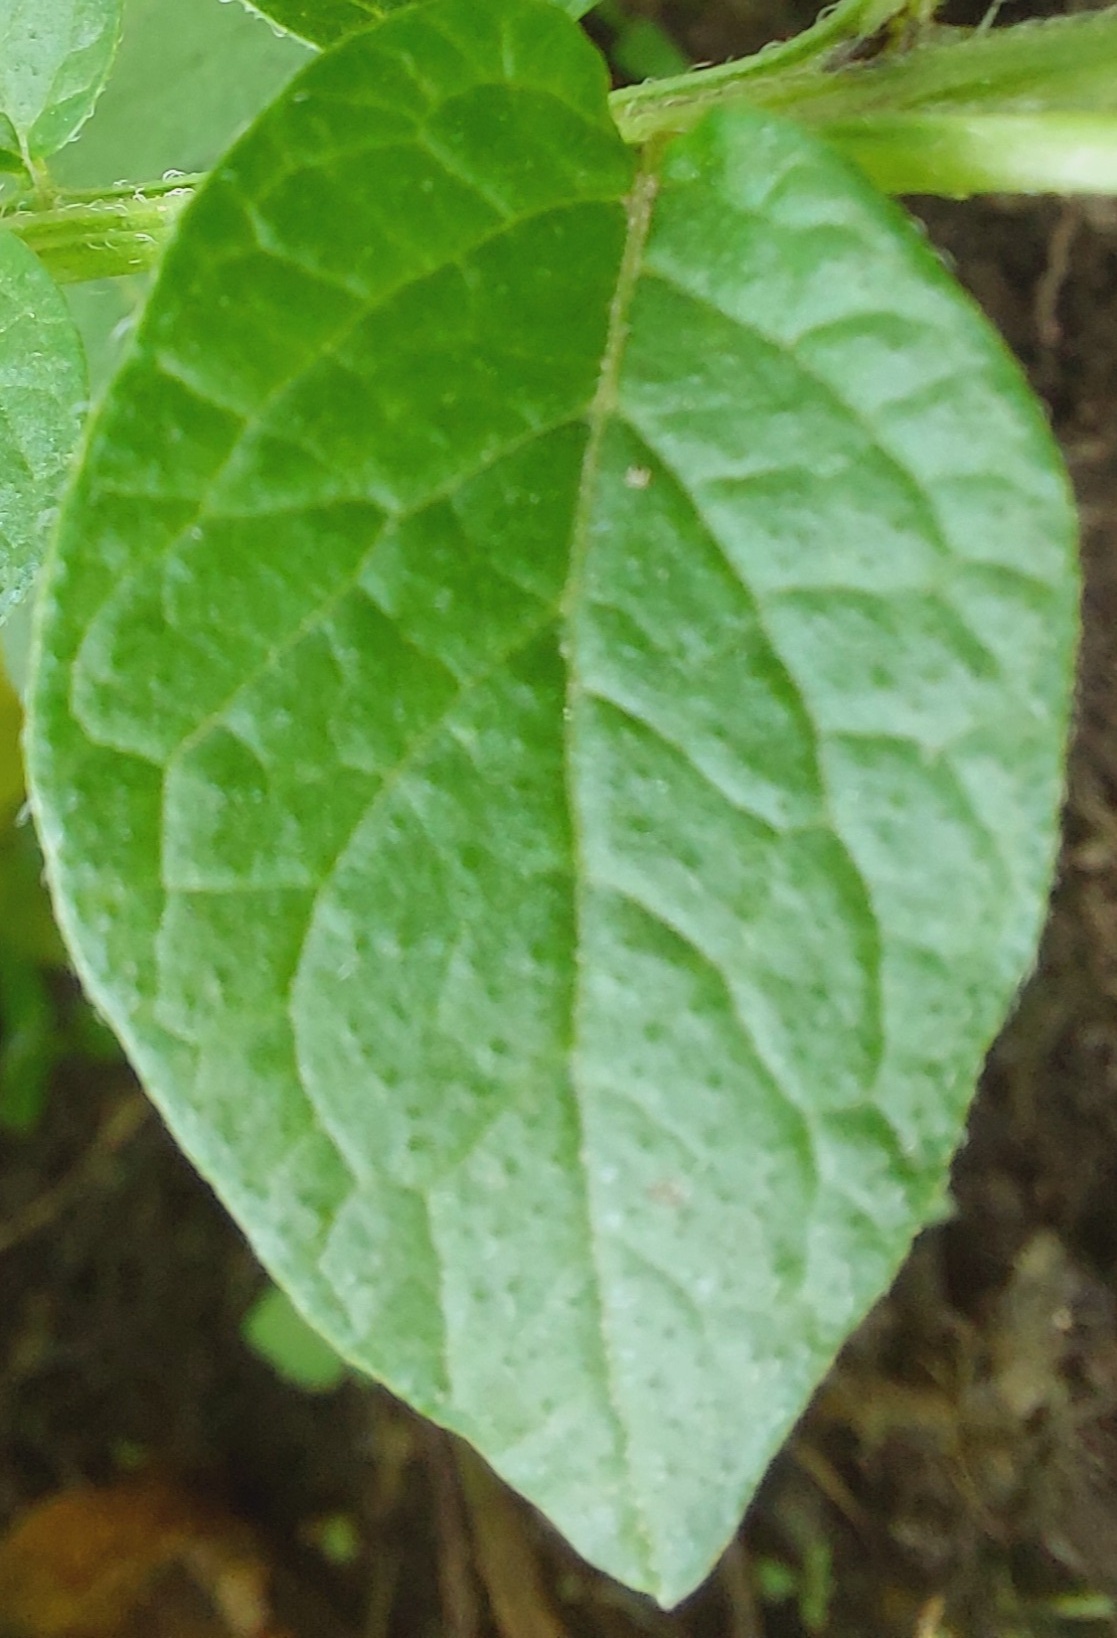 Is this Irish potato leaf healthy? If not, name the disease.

healthy
